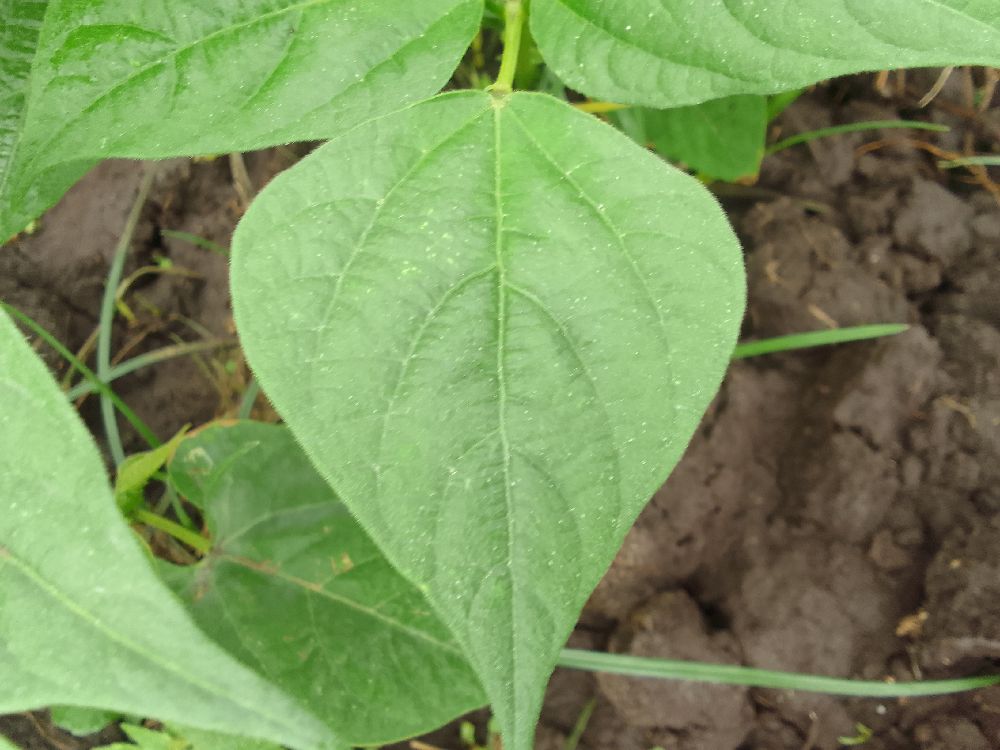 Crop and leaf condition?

common bean, healthy
